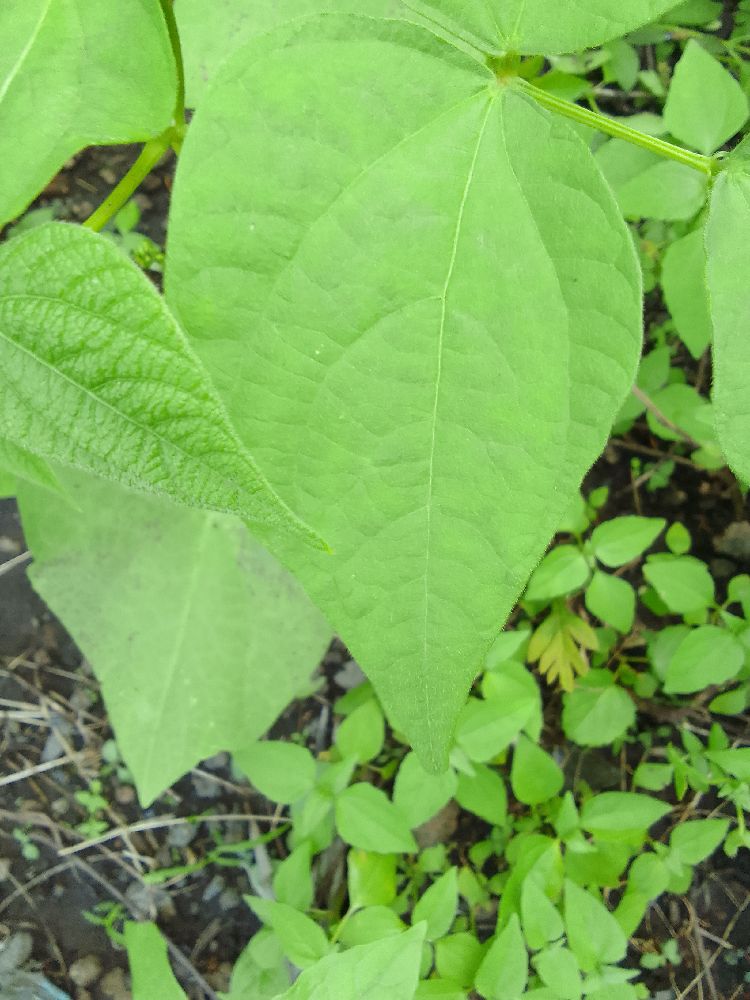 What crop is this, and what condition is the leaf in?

common bean, healthy
